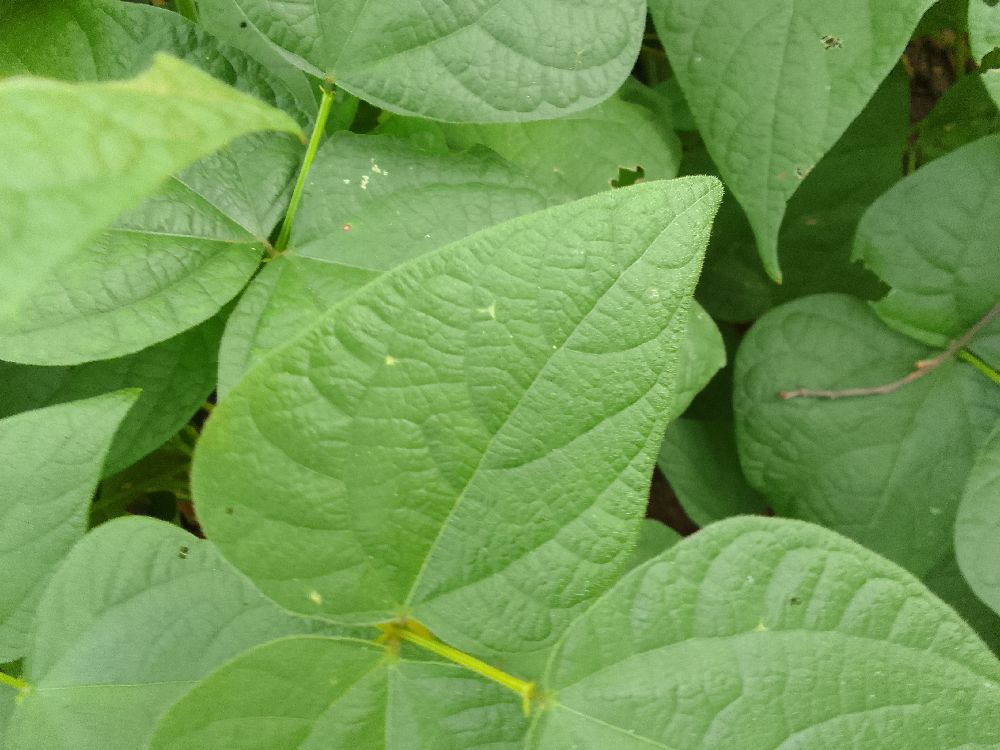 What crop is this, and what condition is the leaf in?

common bean, healthy
